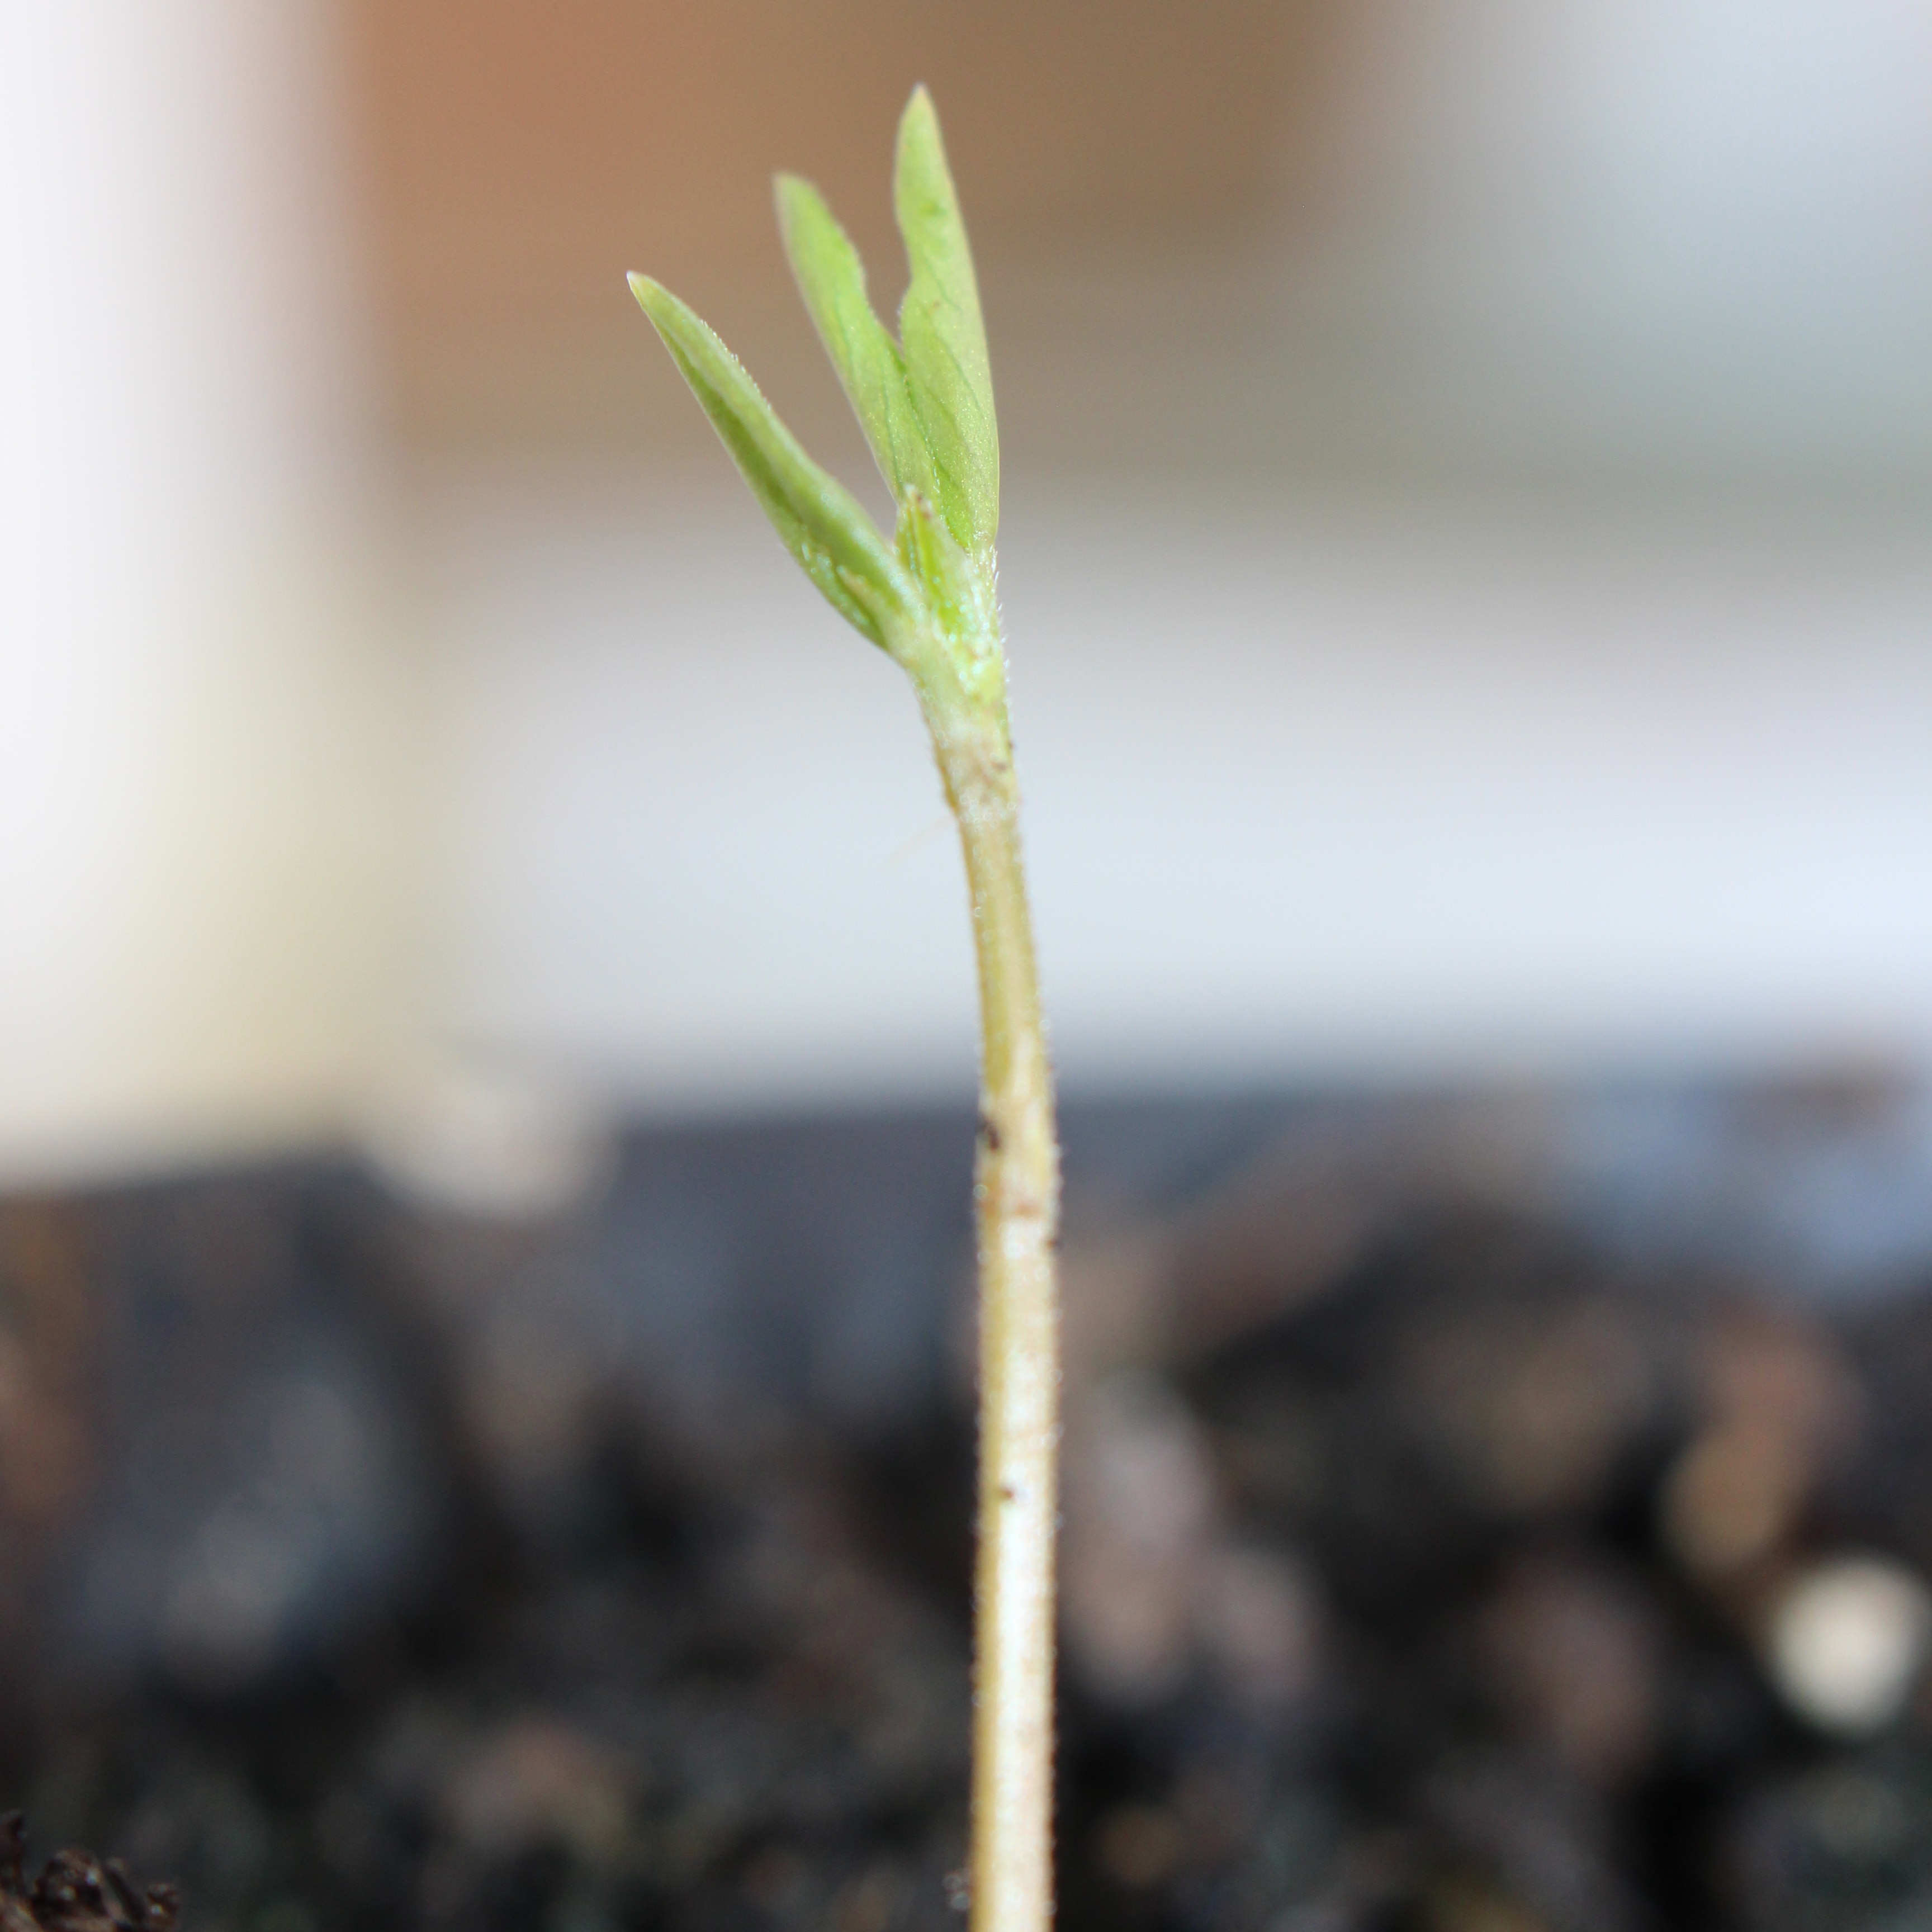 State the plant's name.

Vicia sativa
